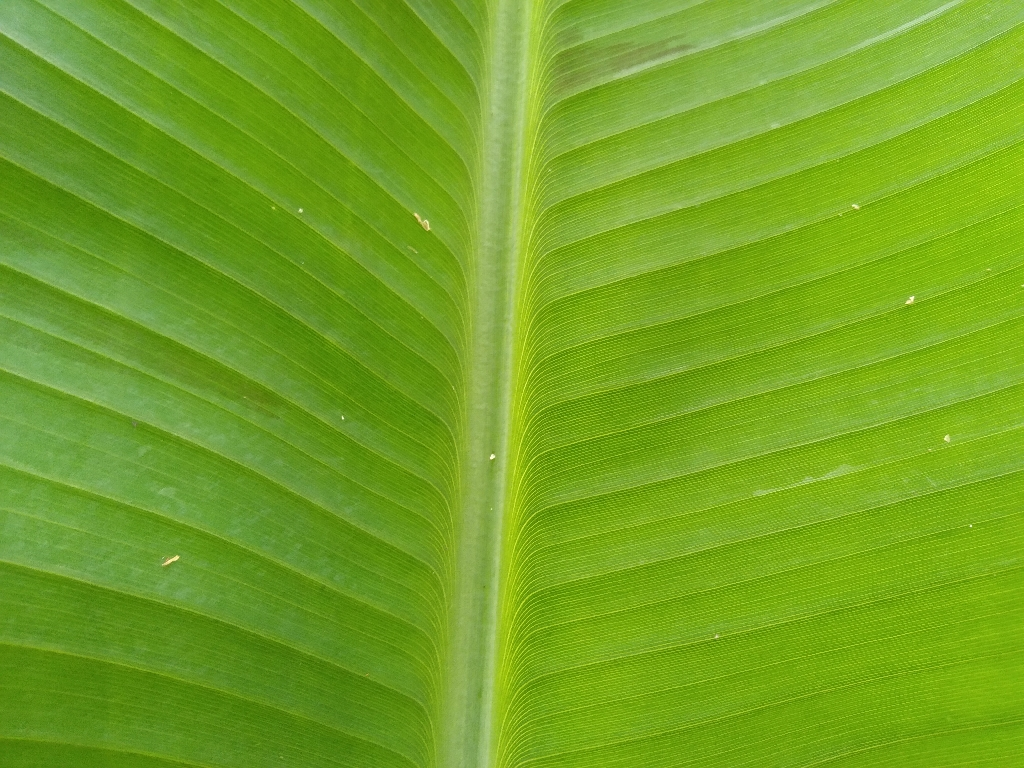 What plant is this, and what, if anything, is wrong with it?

banana, healthy
